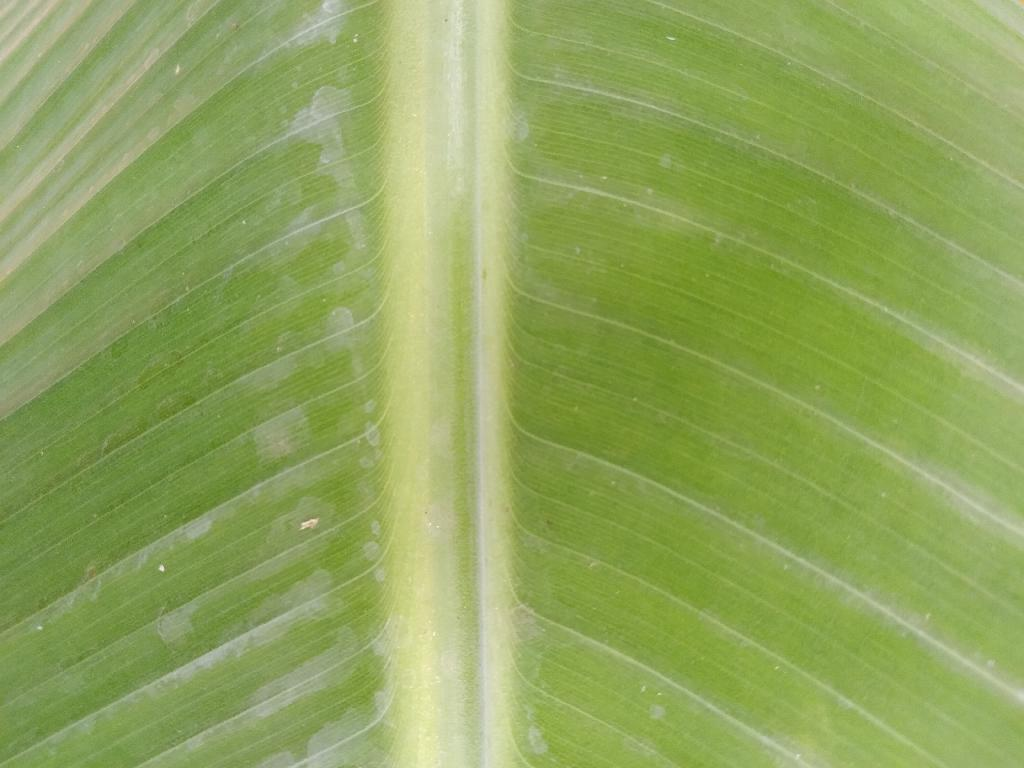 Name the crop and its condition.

banana, healthy
